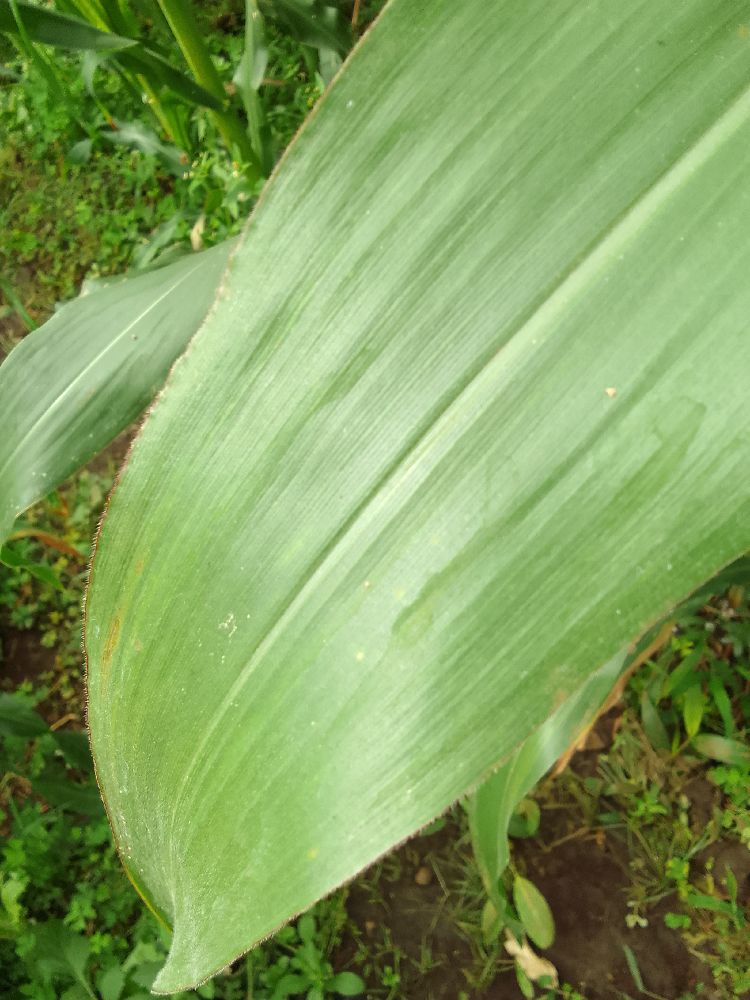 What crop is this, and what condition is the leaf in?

maize, healthy
